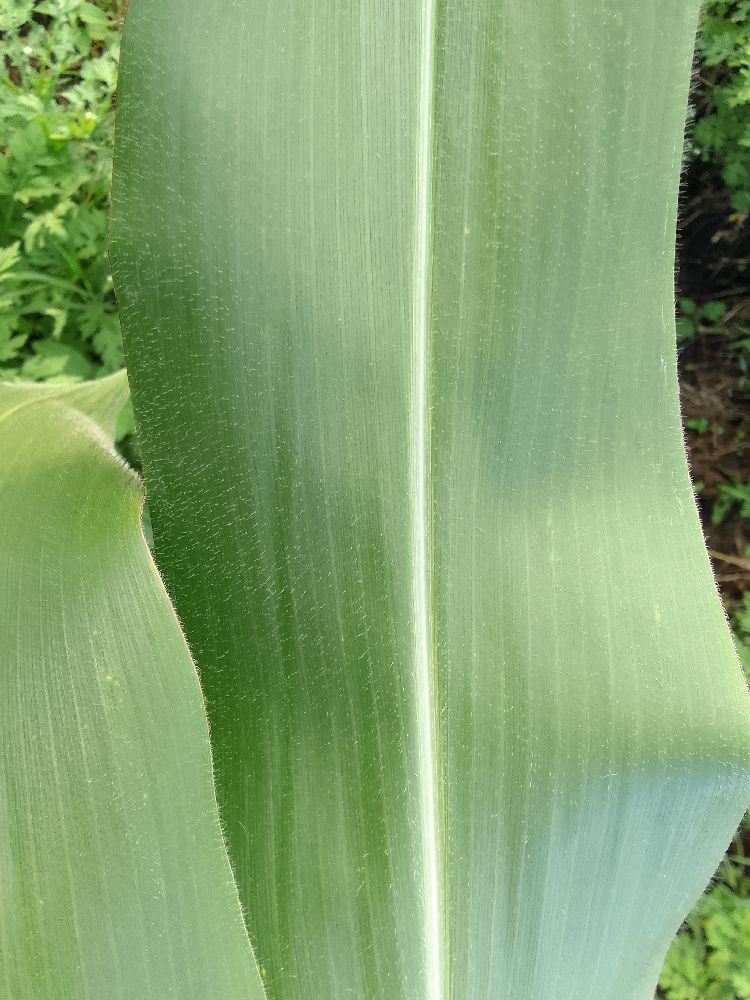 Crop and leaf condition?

maize, healthy
